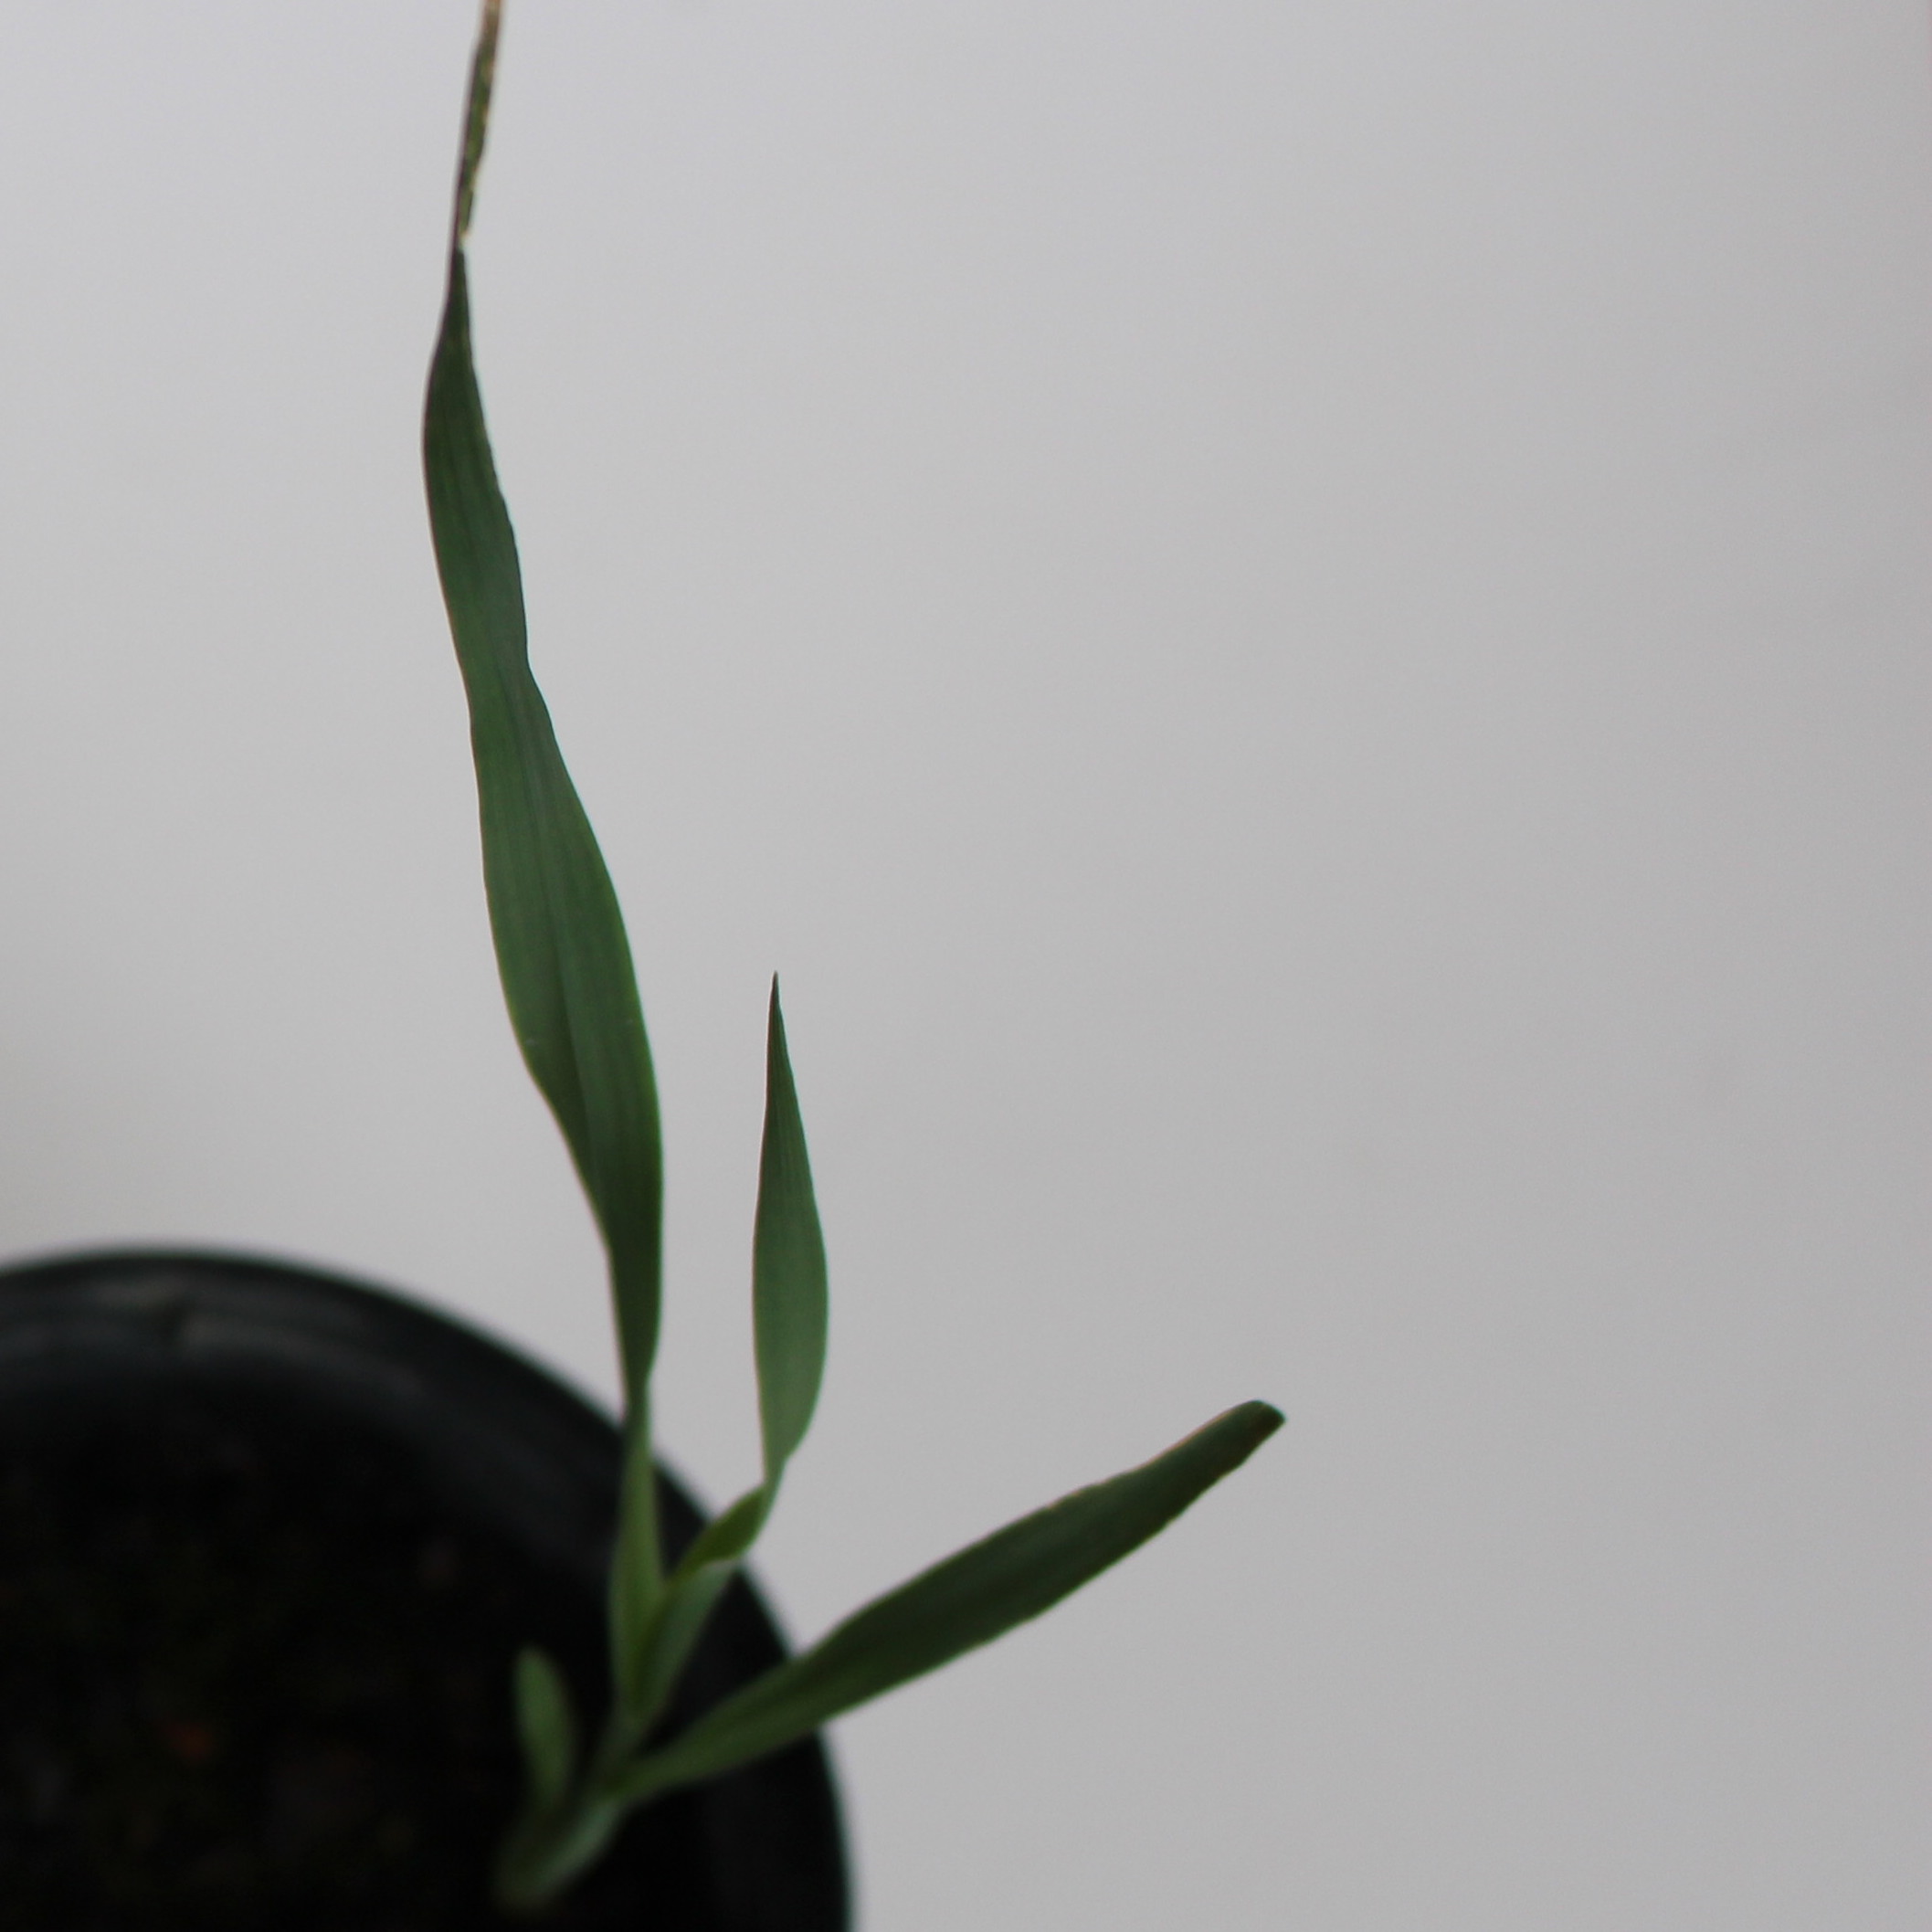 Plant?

Avena sterilis
